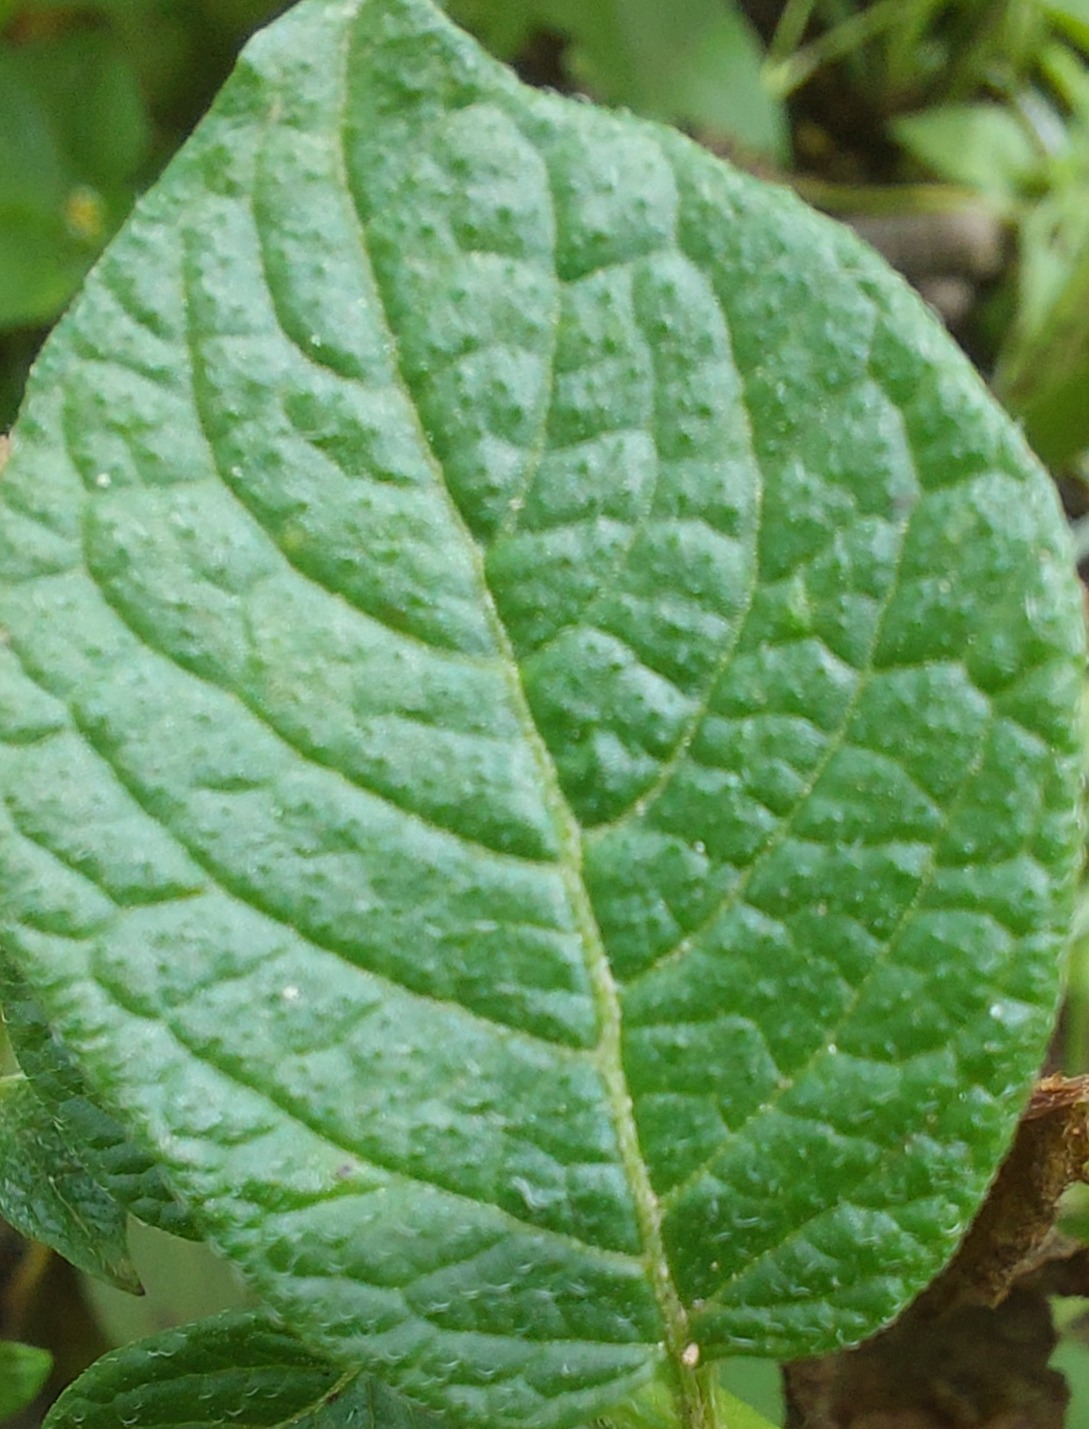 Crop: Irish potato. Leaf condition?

healthy
